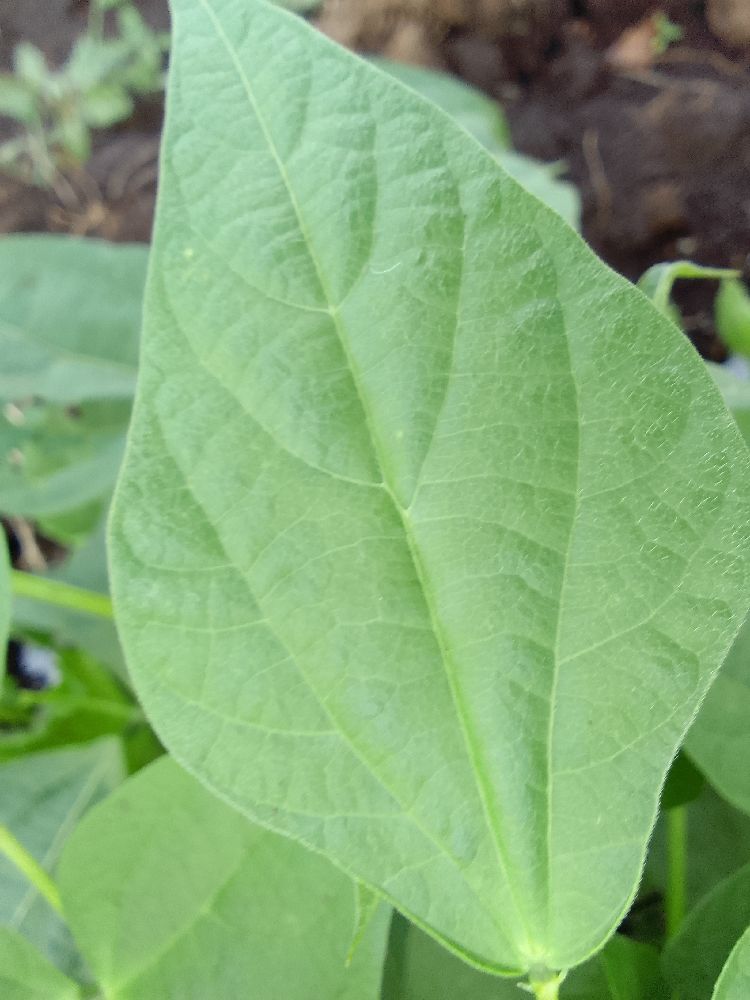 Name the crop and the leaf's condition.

common bean, healthy
